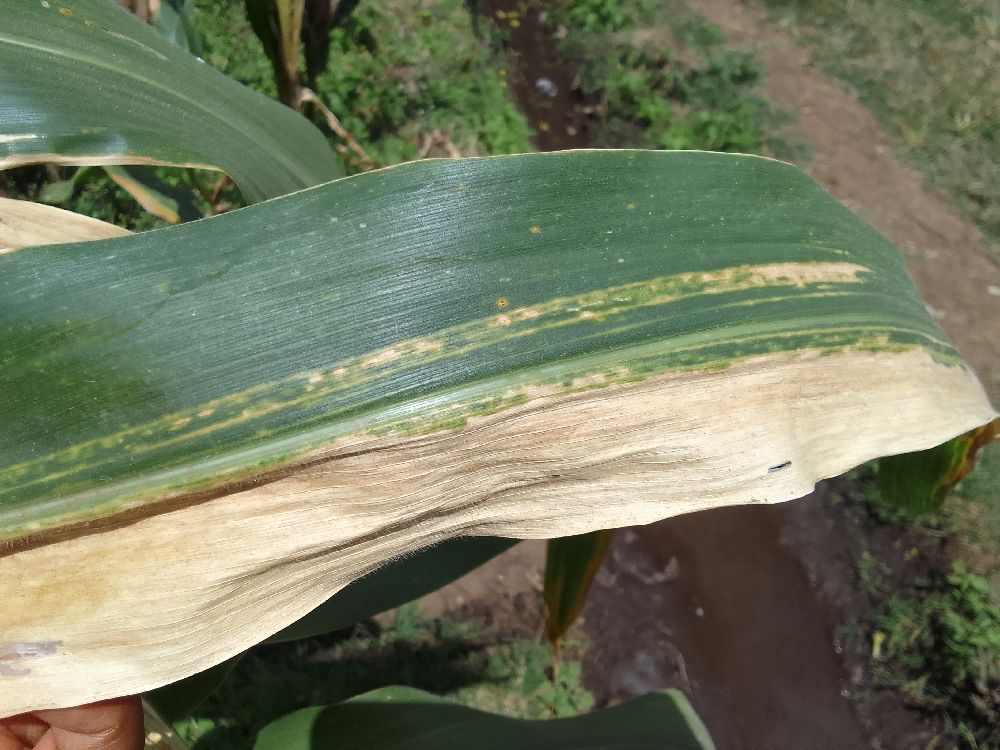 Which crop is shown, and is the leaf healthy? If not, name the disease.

maize, maize lethal necrosis
